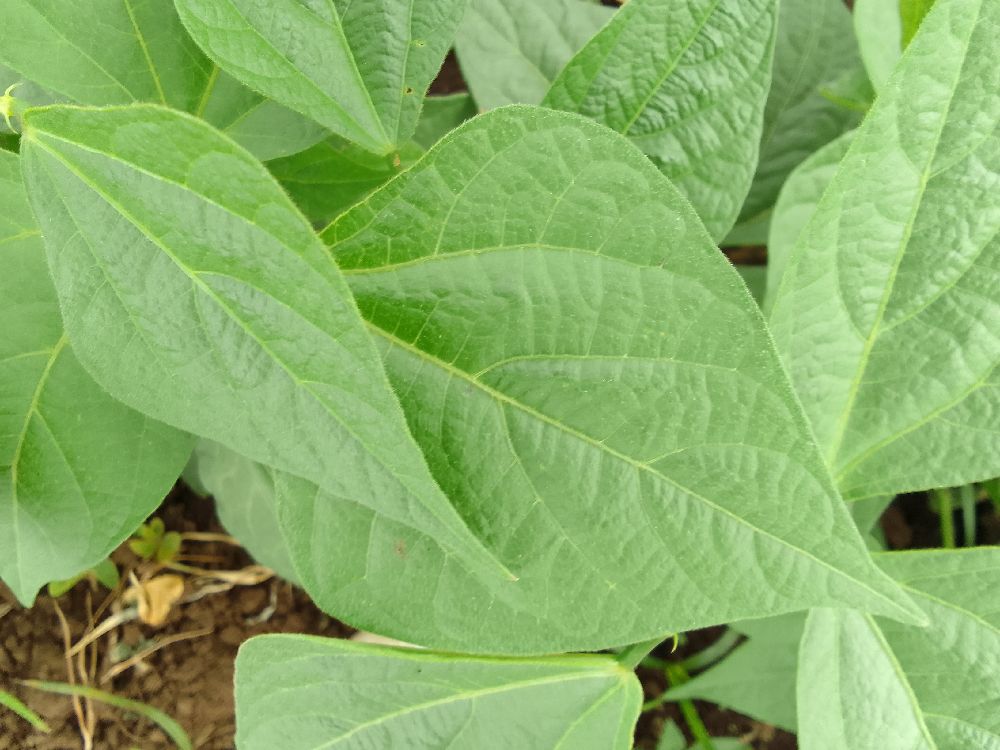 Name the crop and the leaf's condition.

common bean, healthy
